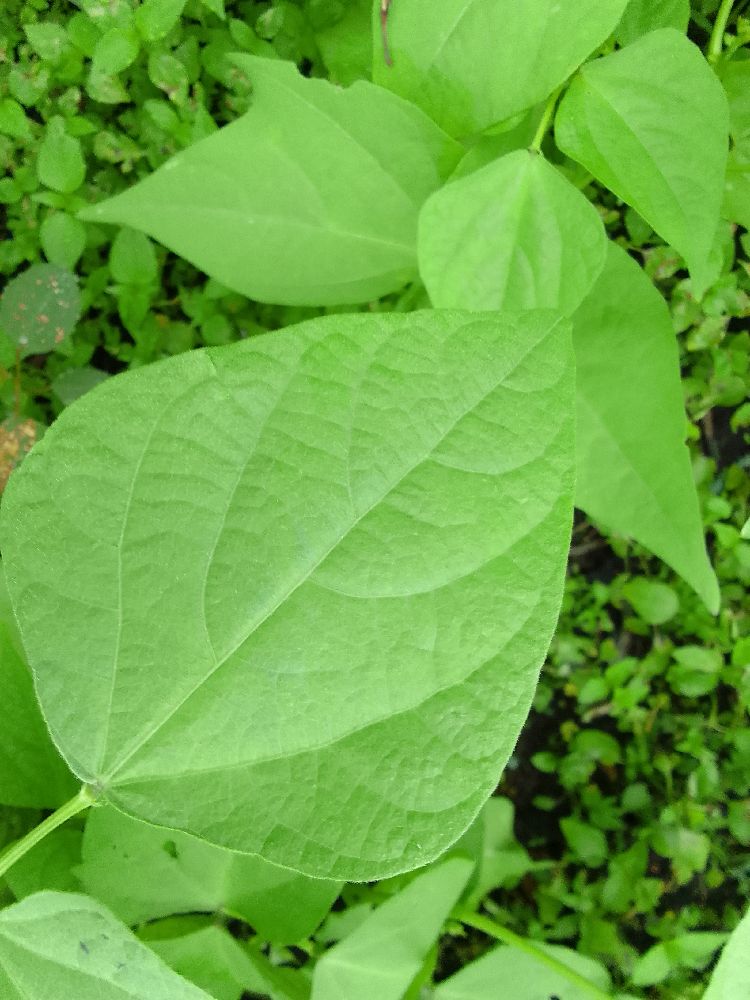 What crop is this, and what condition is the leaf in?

common bean, healthy
